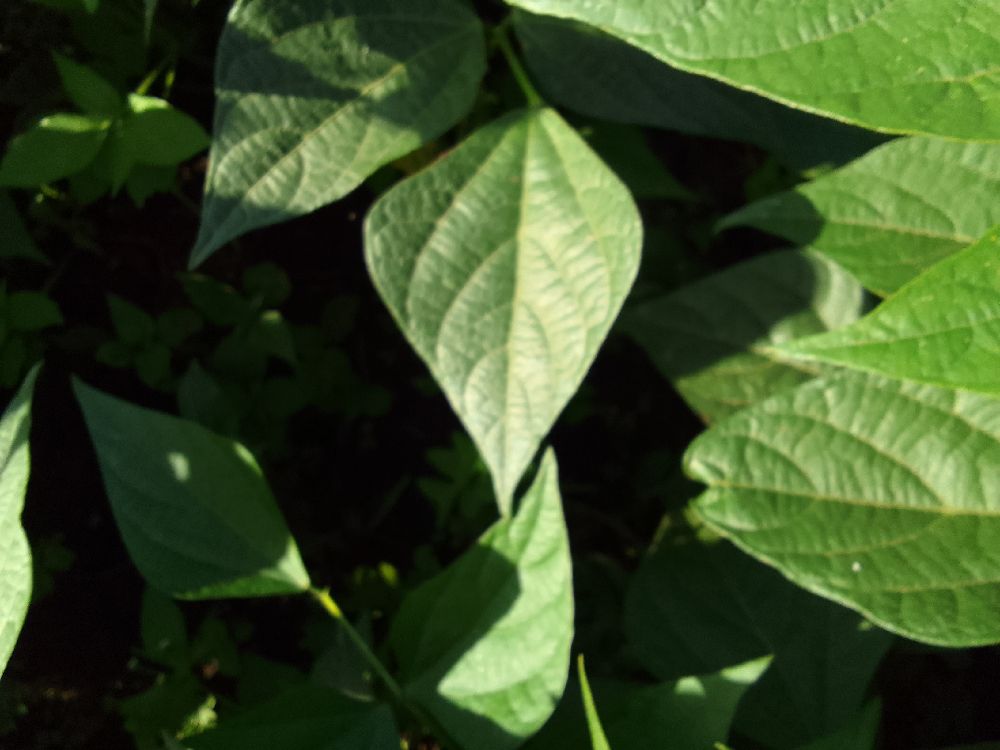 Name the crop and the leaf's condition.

common bean, healthy
